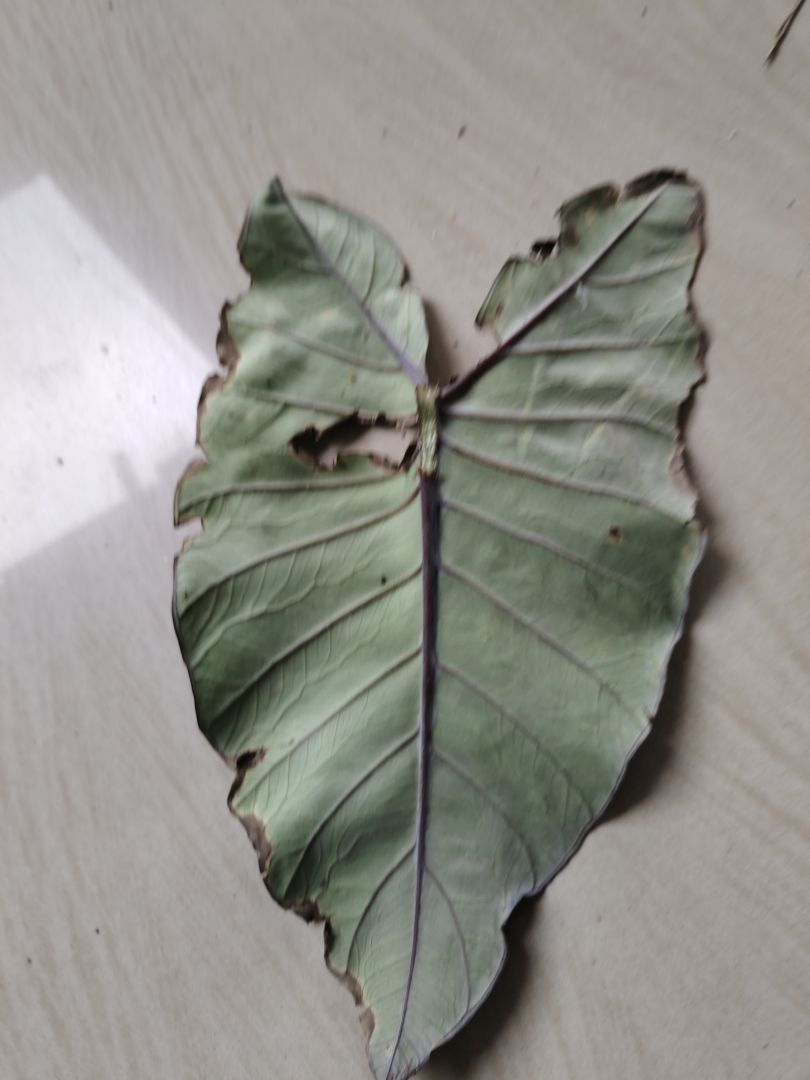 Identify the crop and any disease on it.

taro, leaf blight
